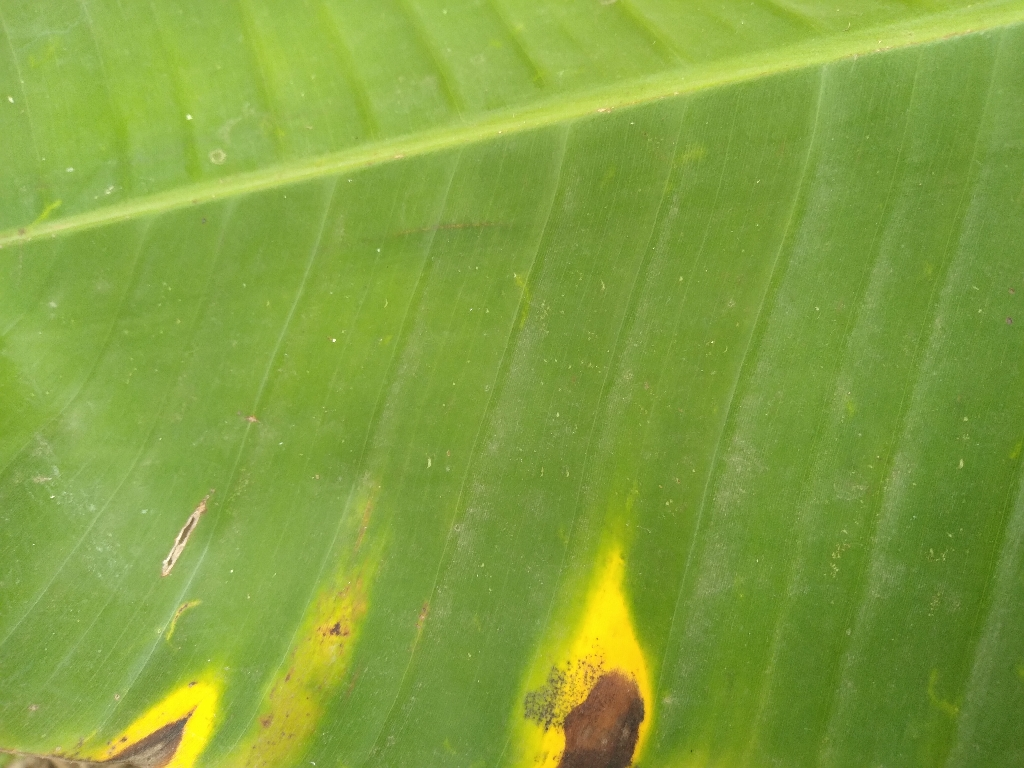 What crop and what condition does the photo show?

banana, black sigatoka
